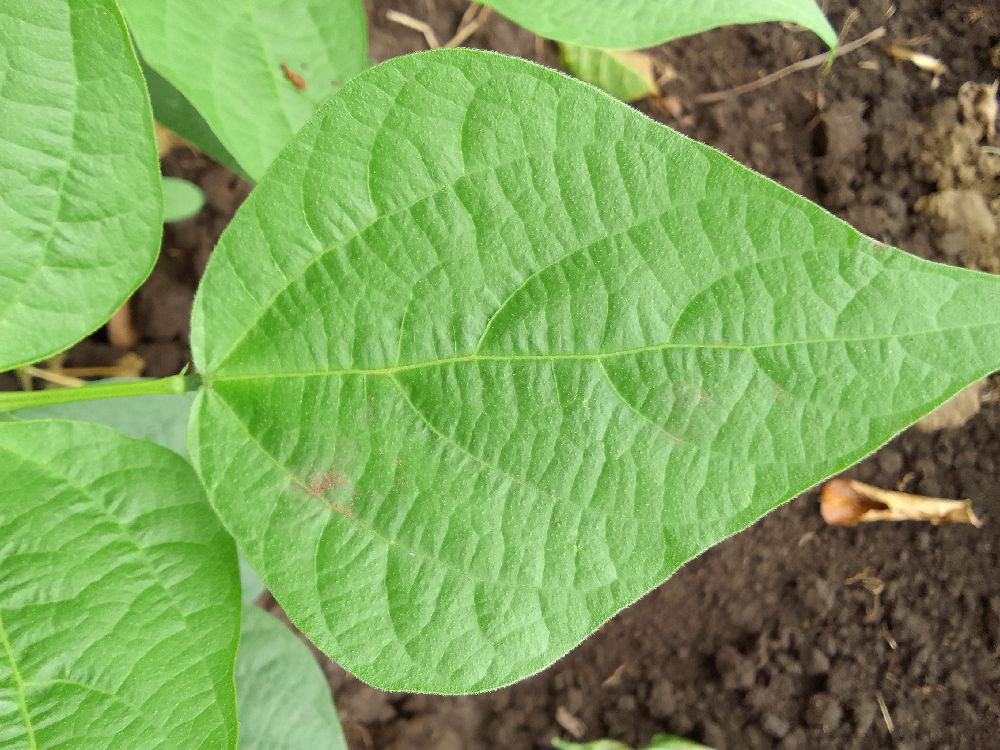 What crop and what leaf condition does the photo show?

common bean, healthy
